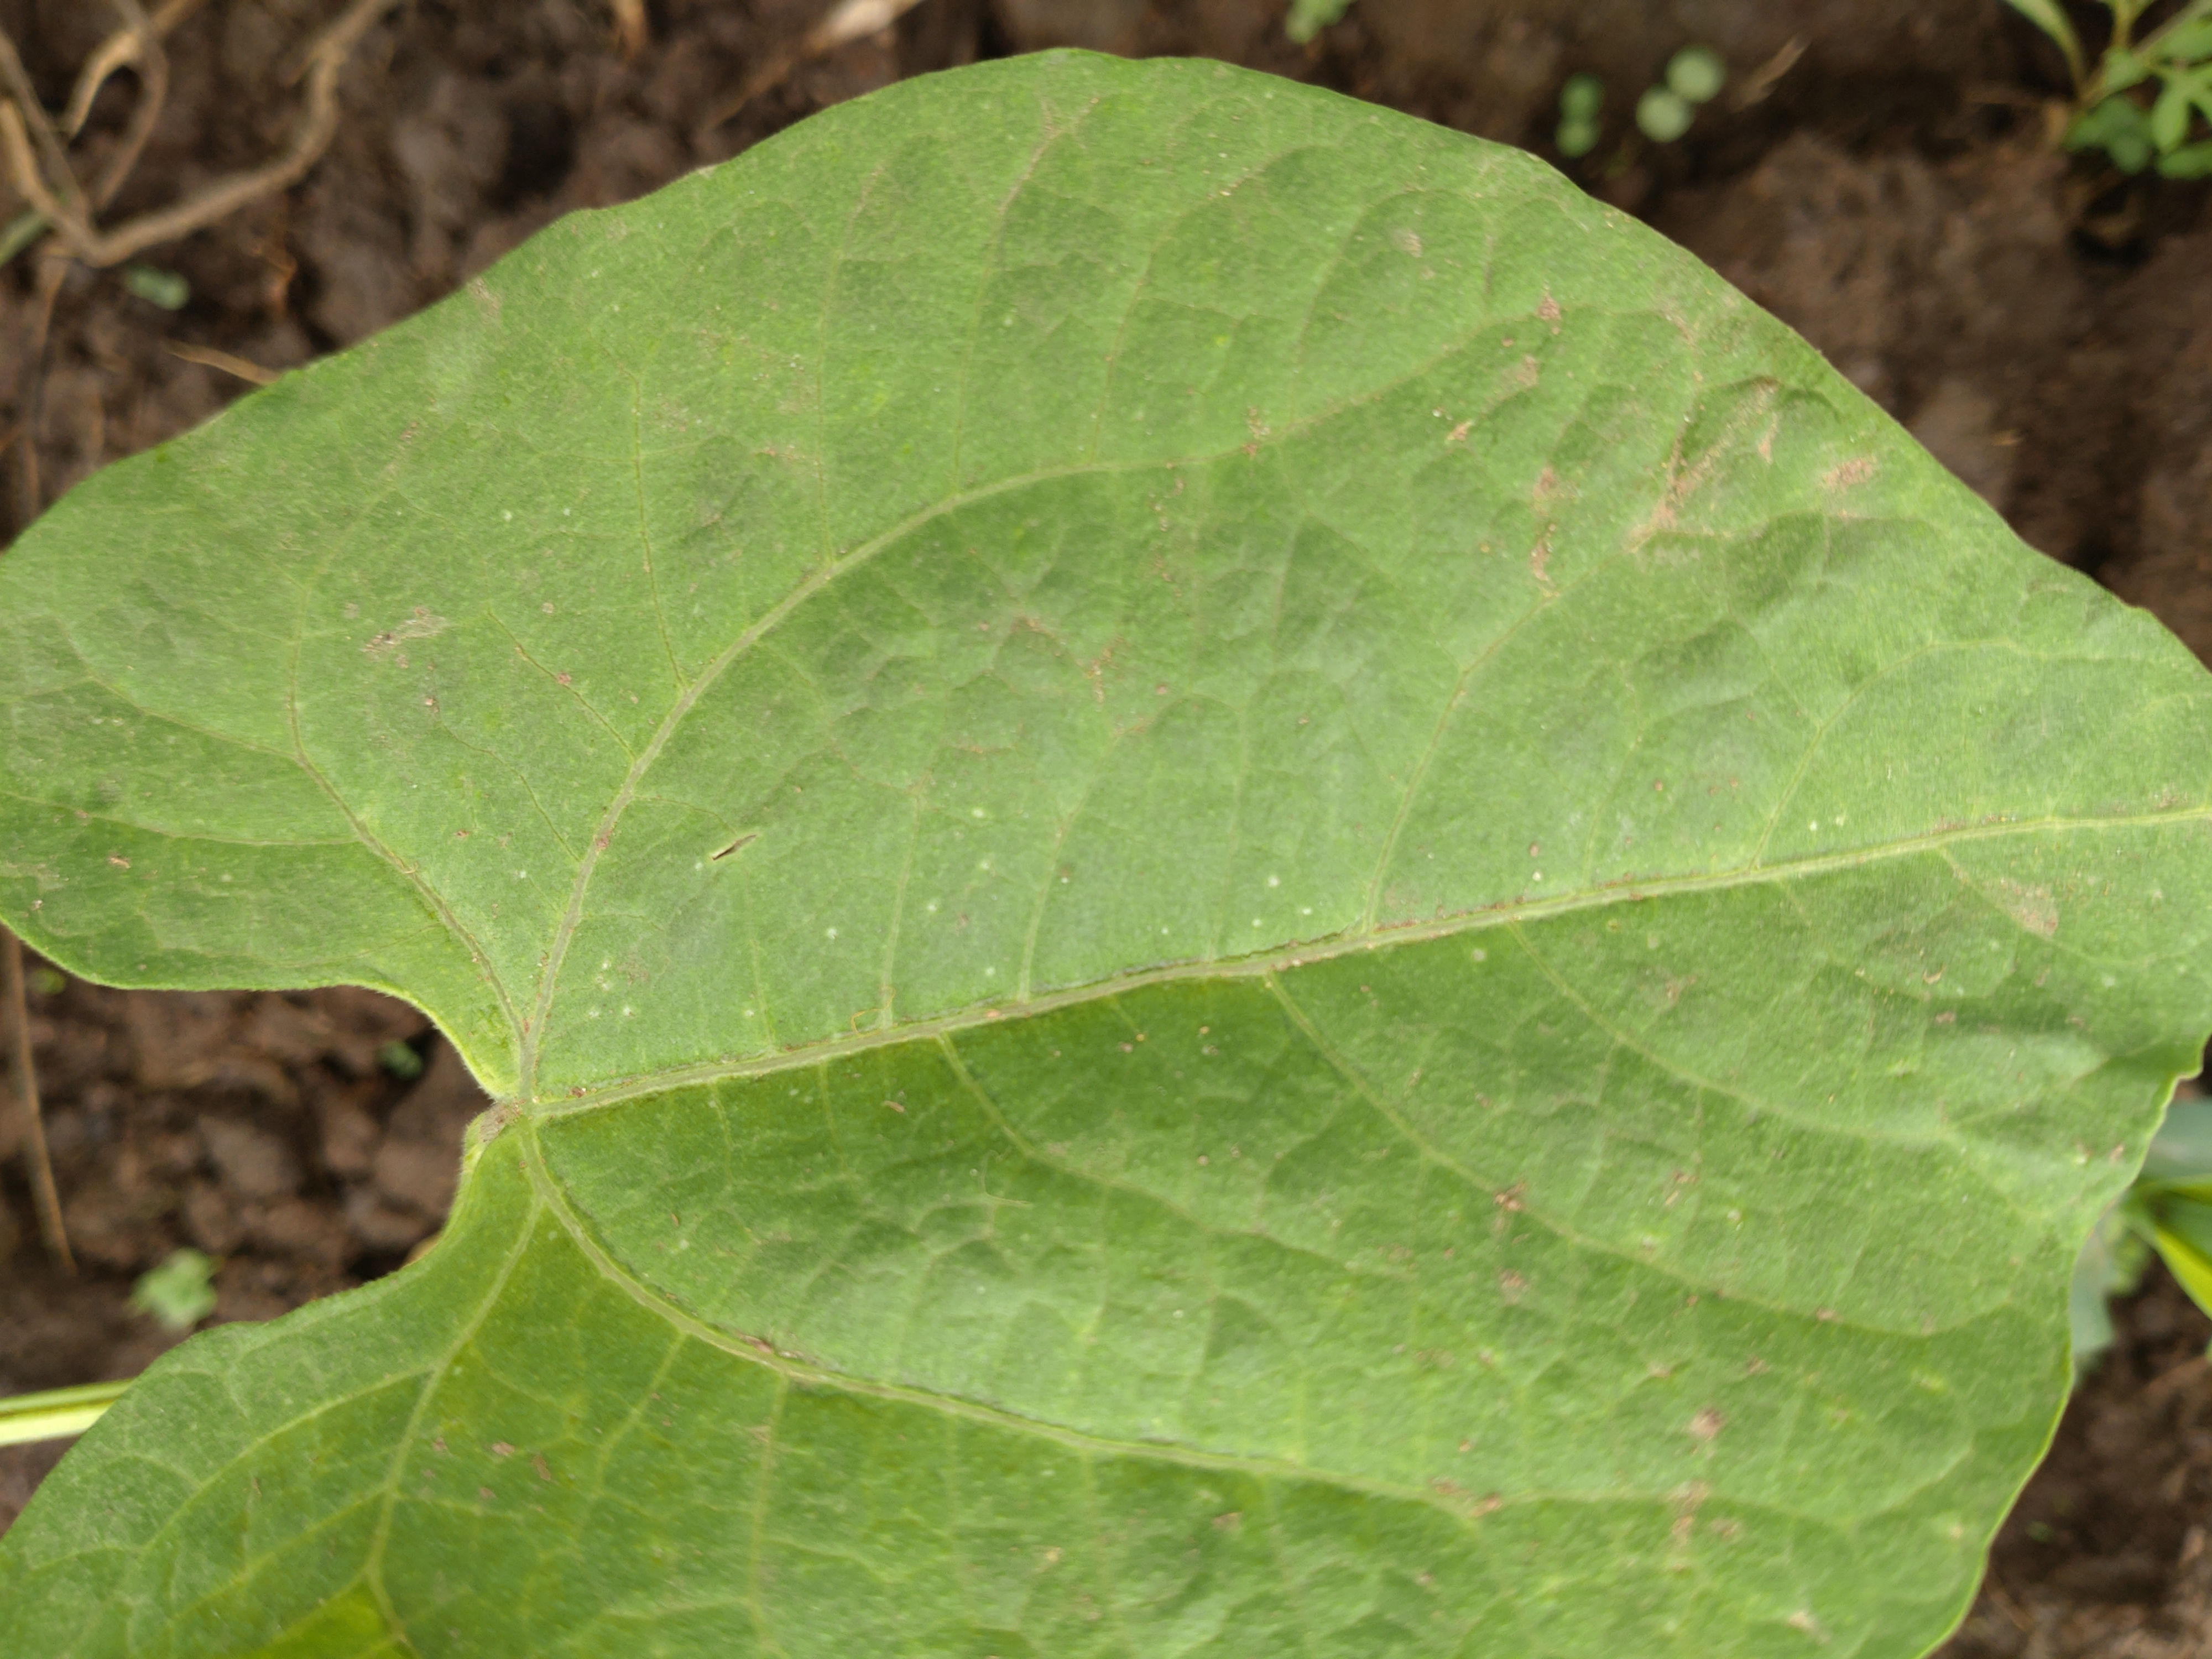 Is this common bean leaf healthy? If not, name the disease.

healthy
